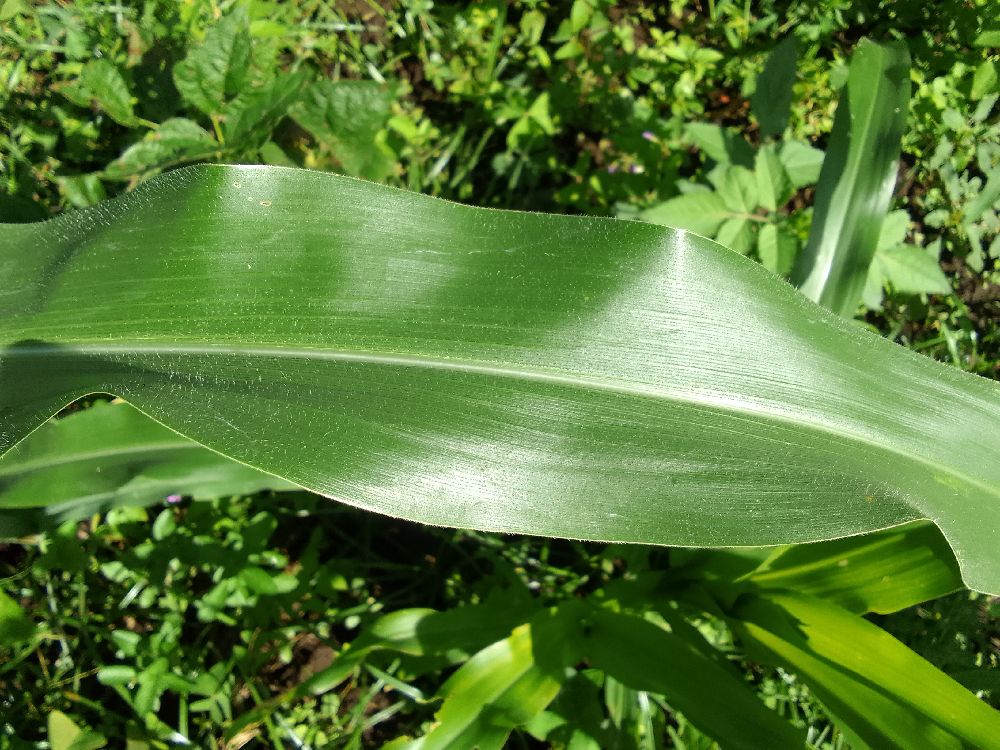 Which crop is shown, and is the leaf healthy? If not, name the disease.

maize, healthy
